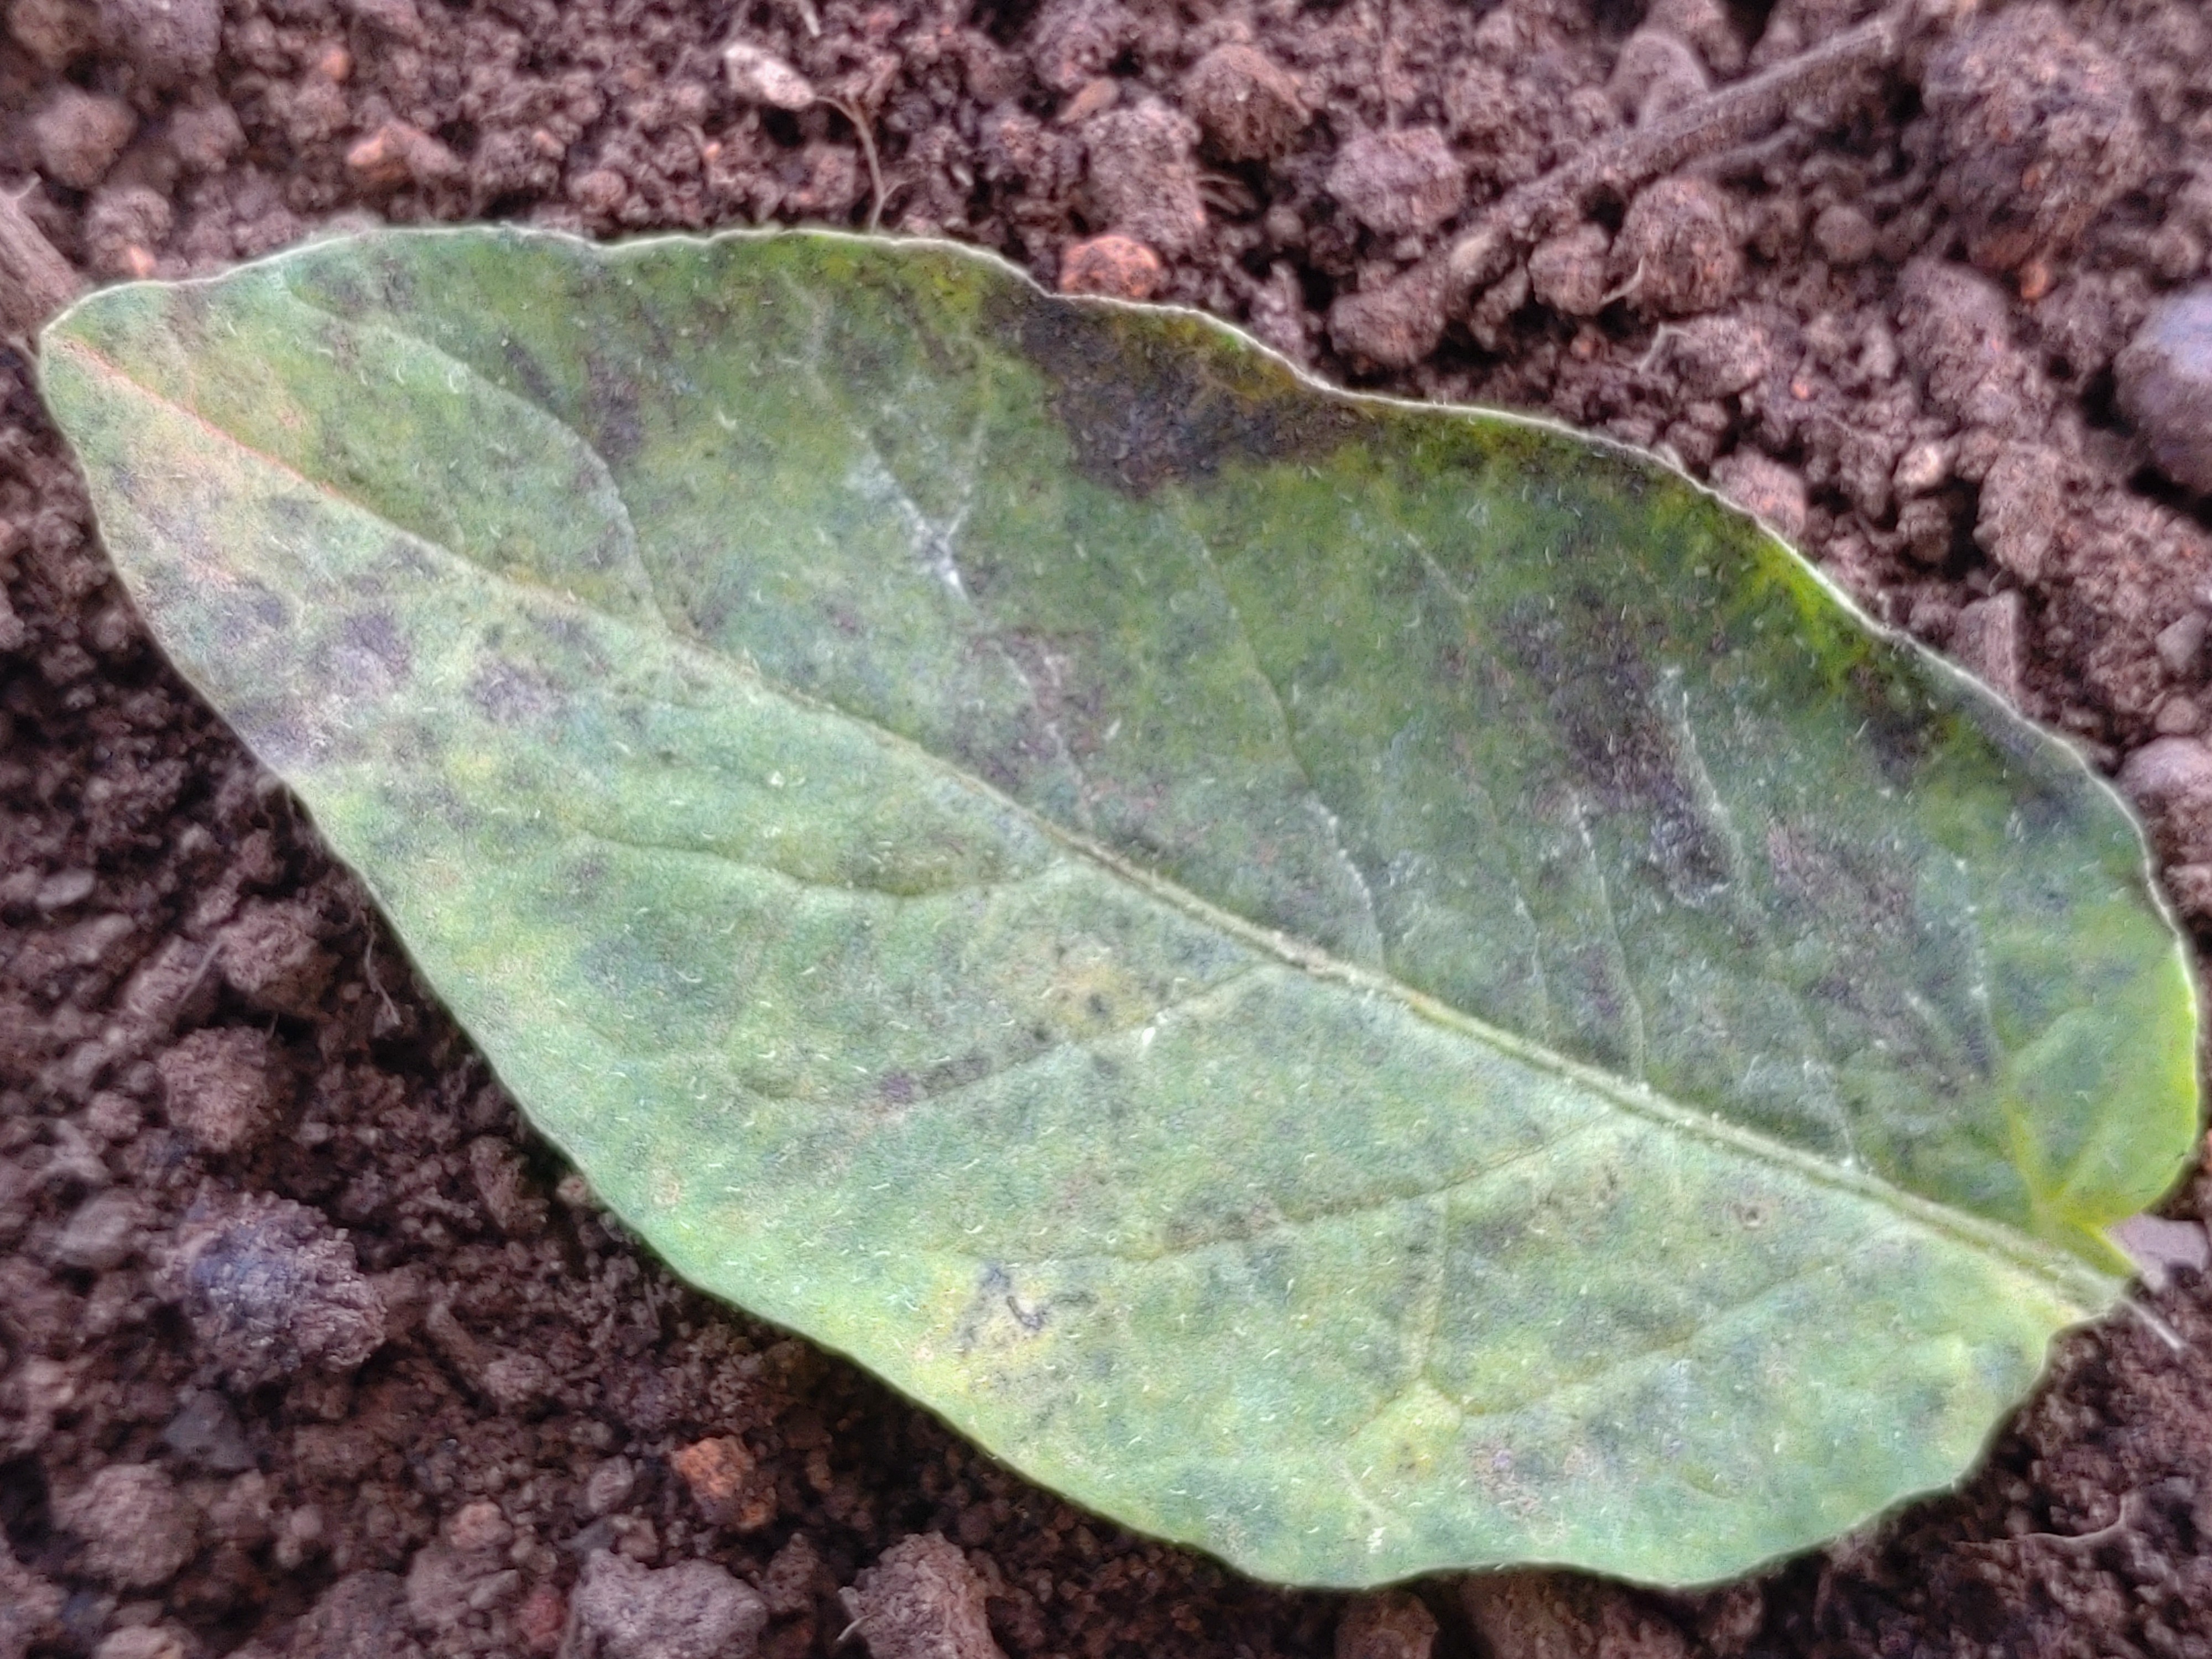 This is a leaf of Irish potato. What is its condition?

late blight
